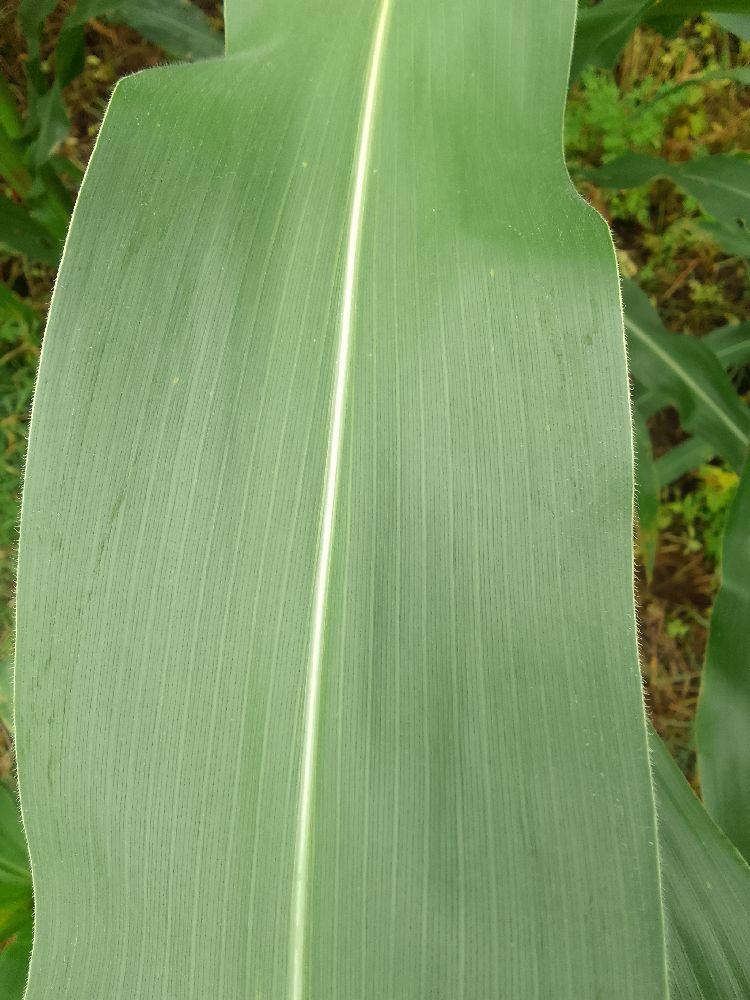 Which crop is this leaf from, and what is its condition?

maize, healthy
